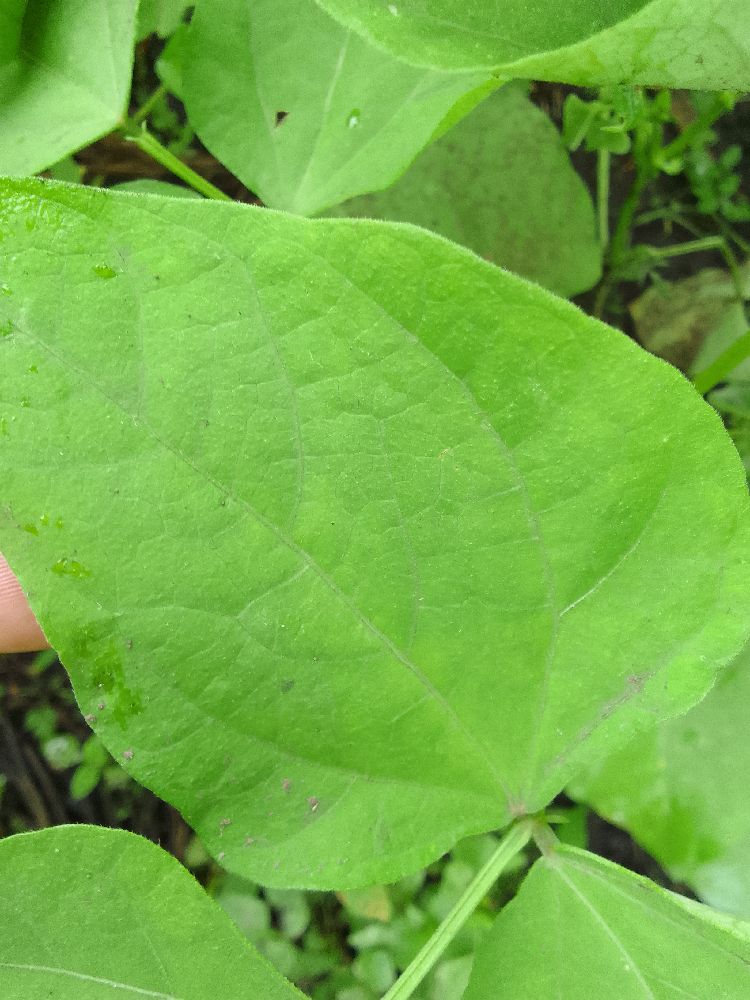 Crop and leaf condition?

common bean, healthy
